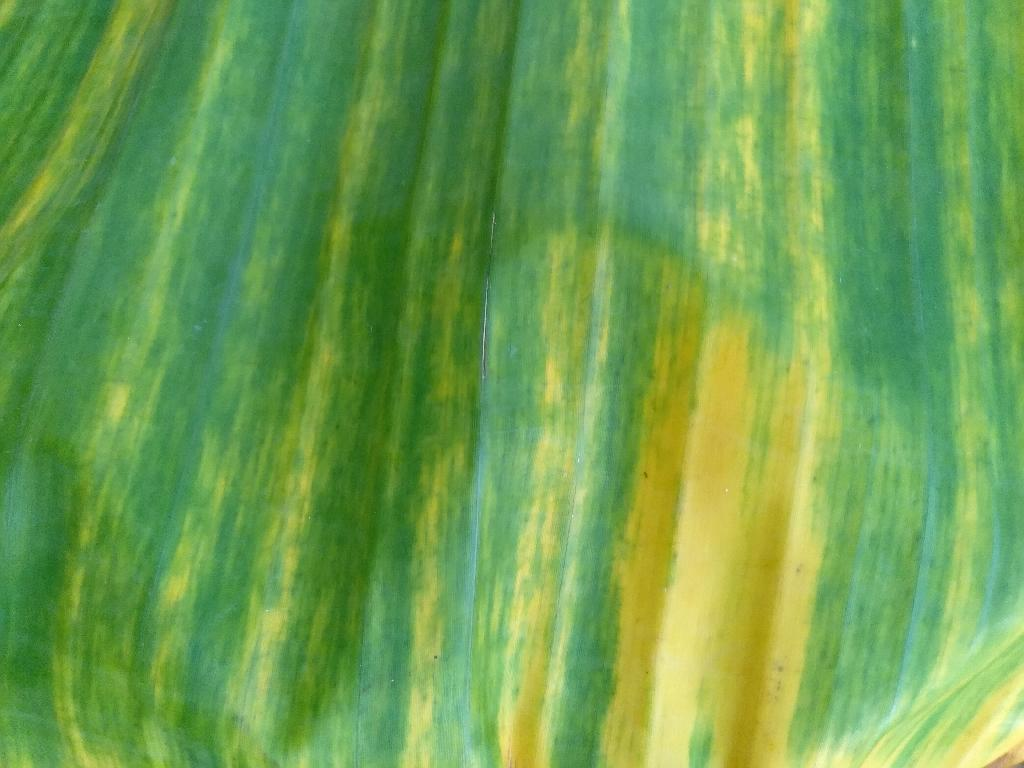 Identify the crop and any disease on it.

banana, fusarium wilt race 1
